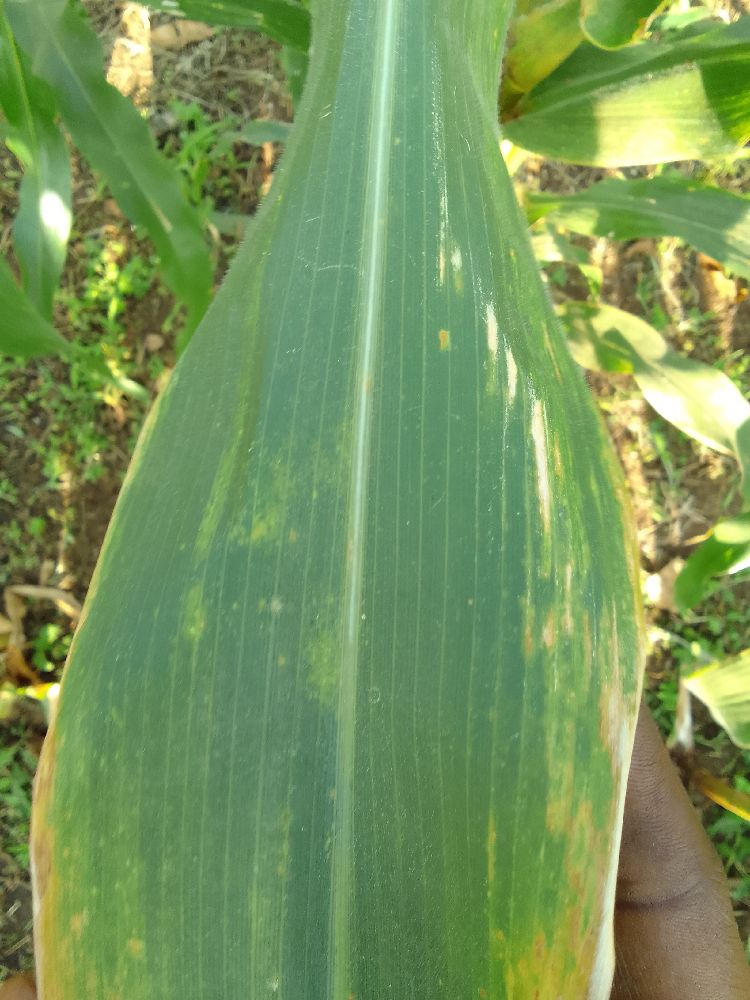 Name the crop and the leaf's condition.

maize, maize lethal necrosis
